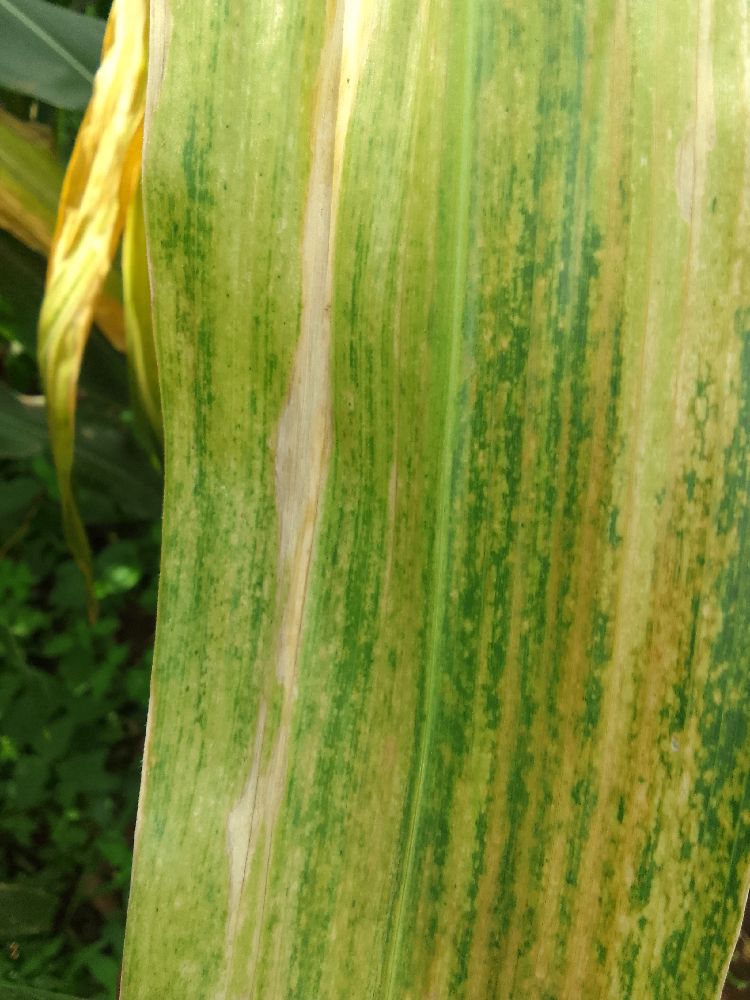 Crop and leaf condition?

maize, maize lethal necrosis
